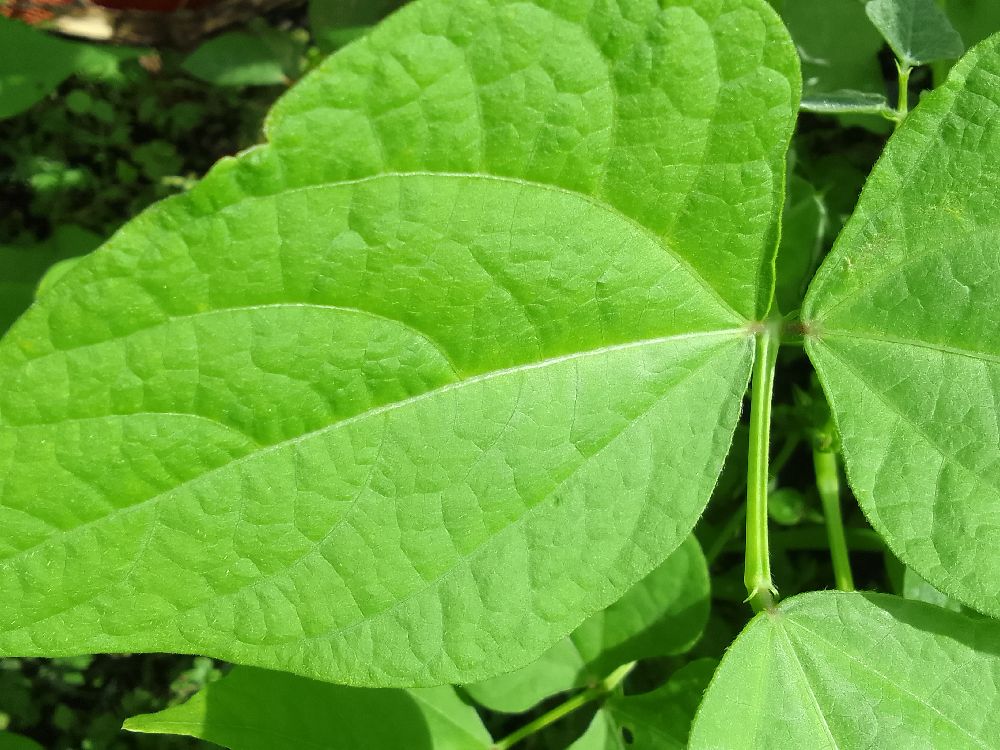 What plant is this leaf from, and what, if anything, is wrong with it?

common bean, healthy
